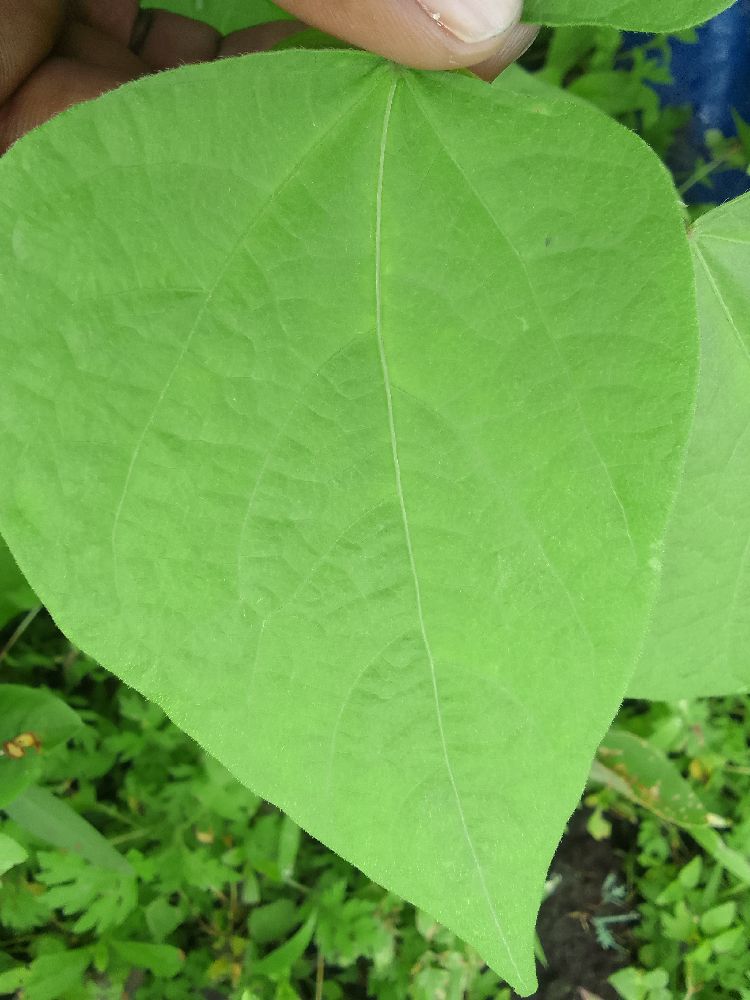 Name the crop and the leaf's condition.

common bean, healthy
